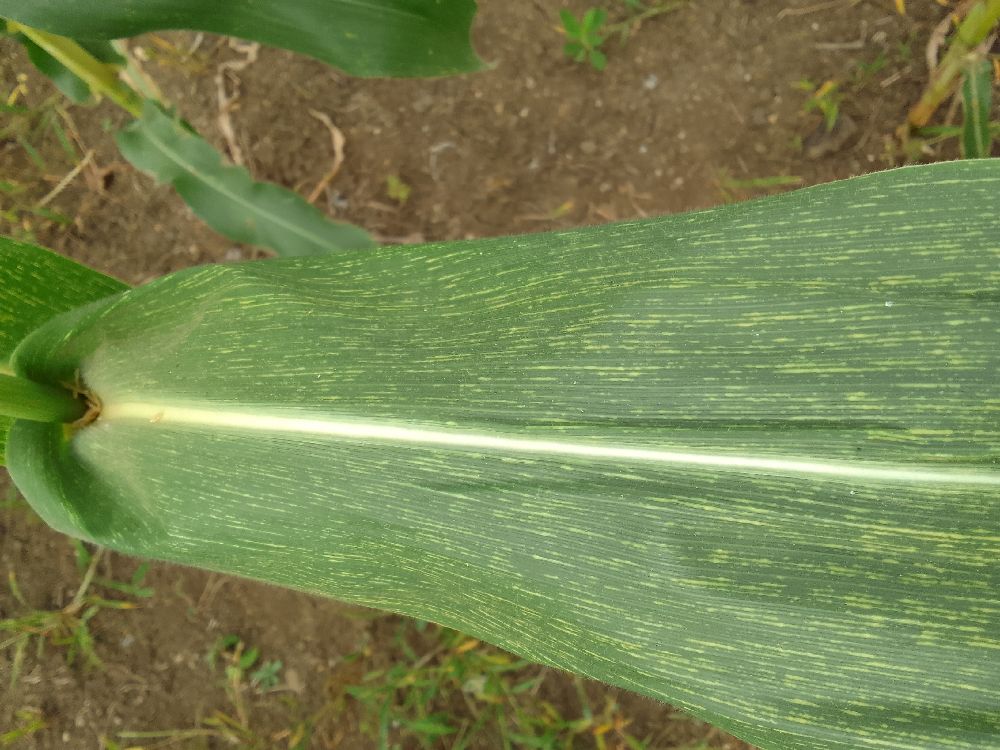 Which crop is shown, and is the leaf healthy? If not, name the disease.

maize, maize streak virus
